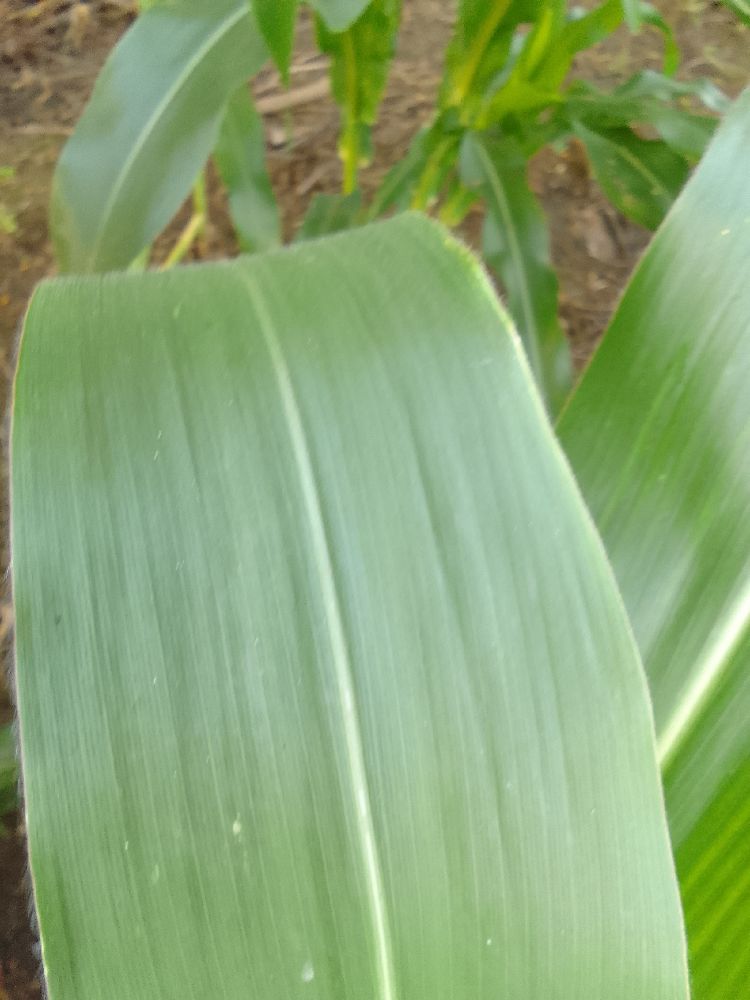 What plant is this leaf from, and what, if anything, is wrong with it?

maize, healthy
